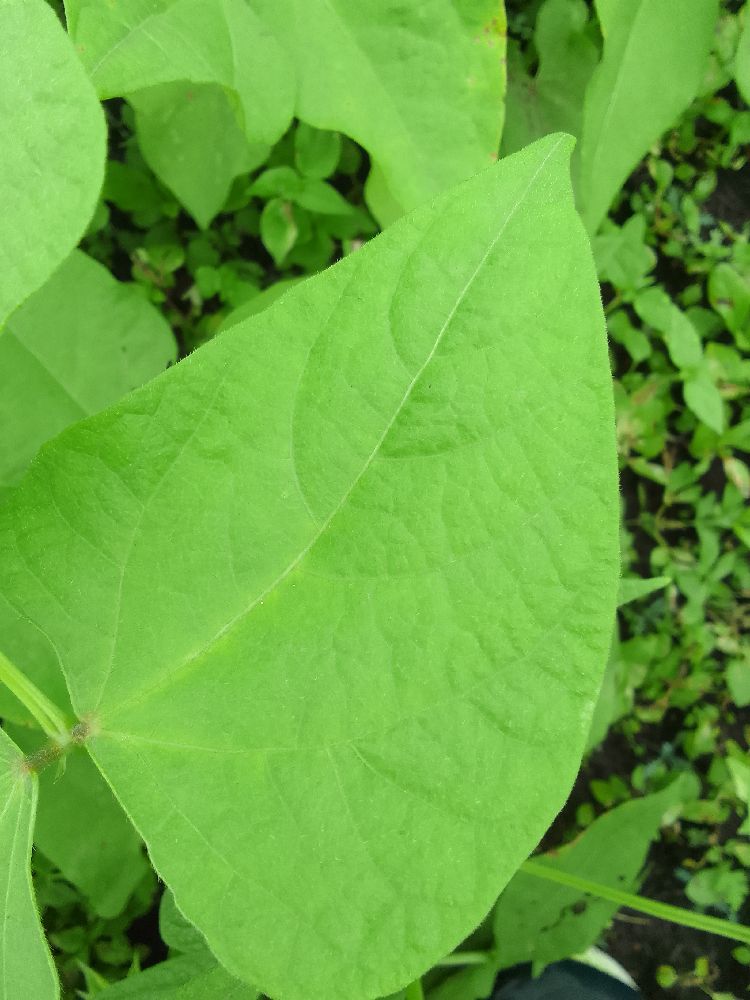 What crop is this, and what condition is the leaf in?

common bean, healthy
